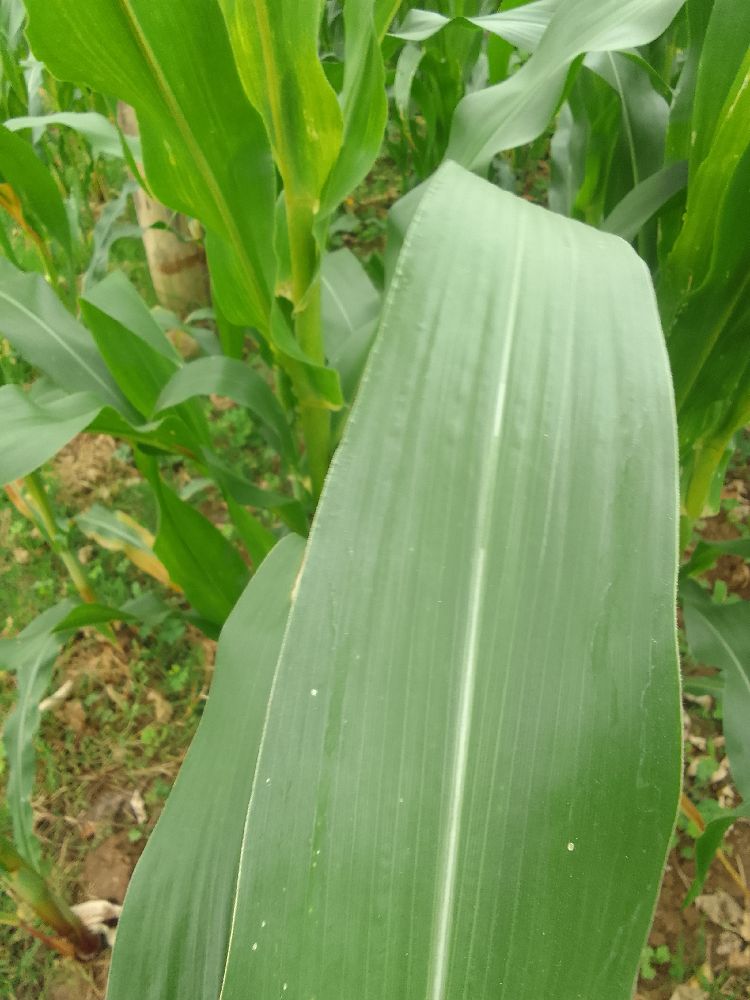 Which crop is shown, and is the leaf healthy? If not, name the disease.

maize, healthy
